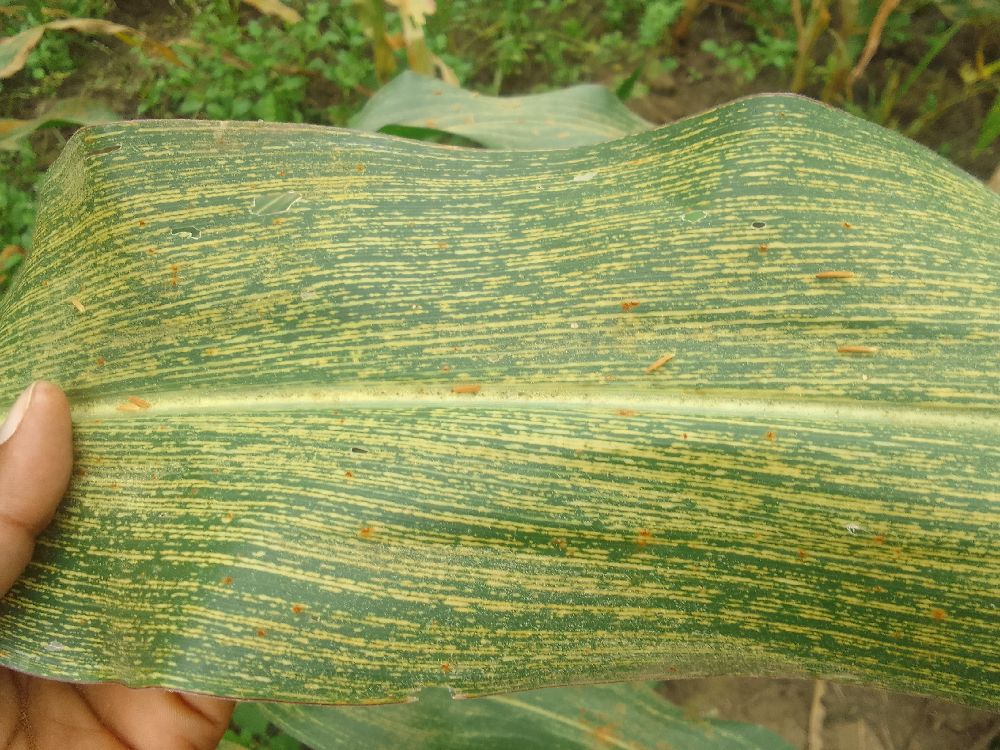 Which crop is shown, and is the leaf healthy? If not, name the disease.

maize, maize streak virus
